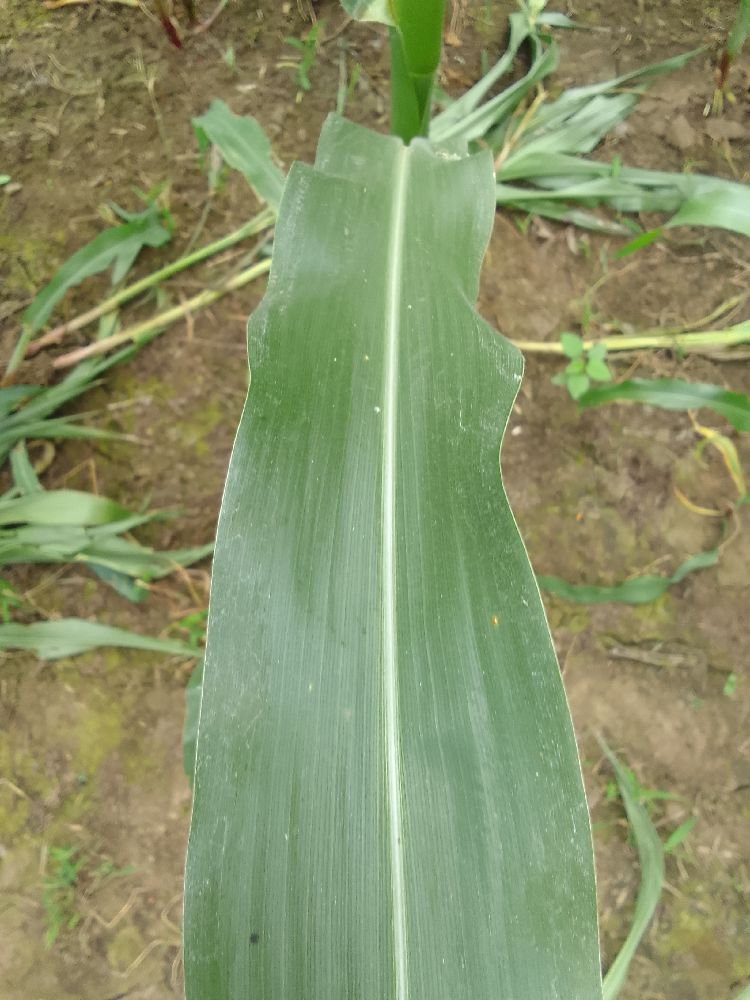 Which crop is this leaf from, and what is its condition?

maize, healthy
